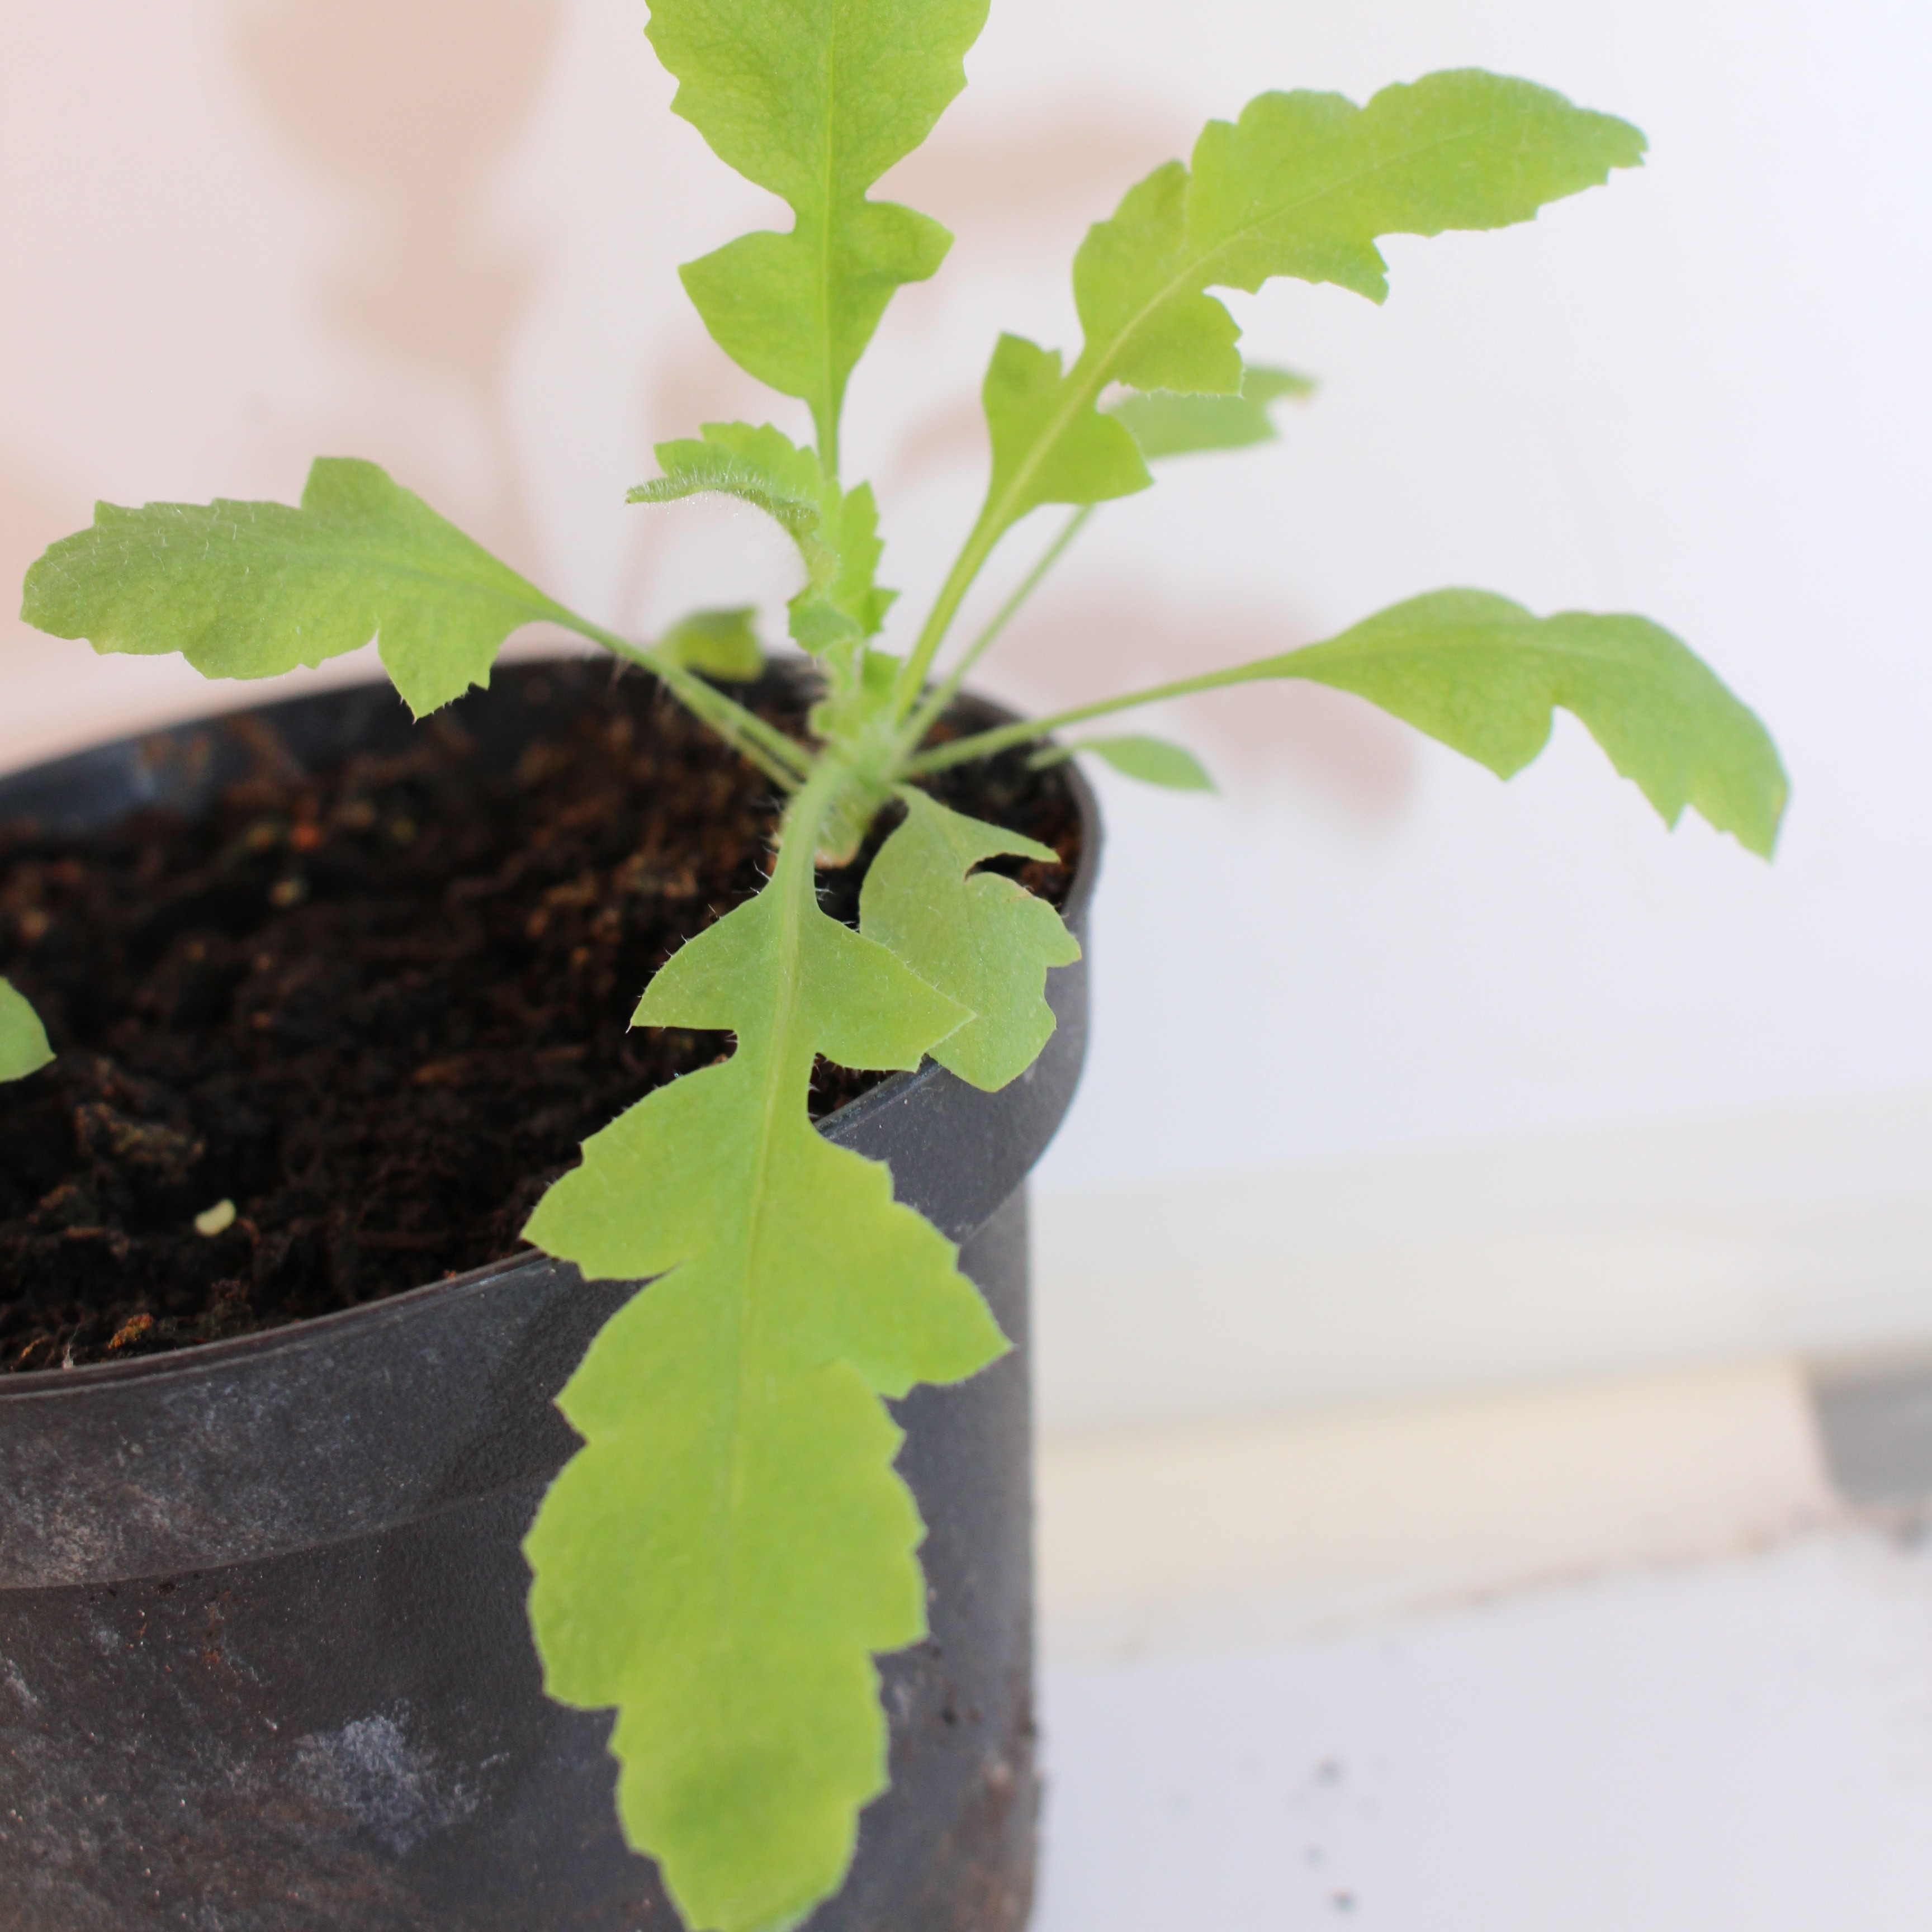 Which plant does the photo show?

Papaver rhoeas
